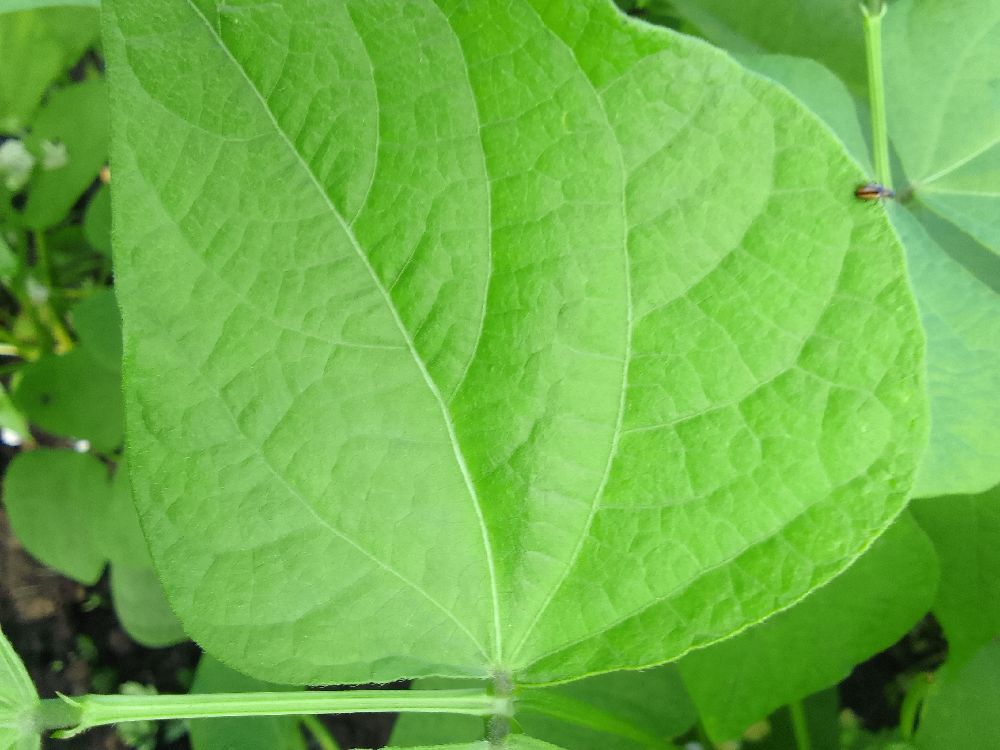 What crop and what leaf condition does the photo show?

common bean, healthy
